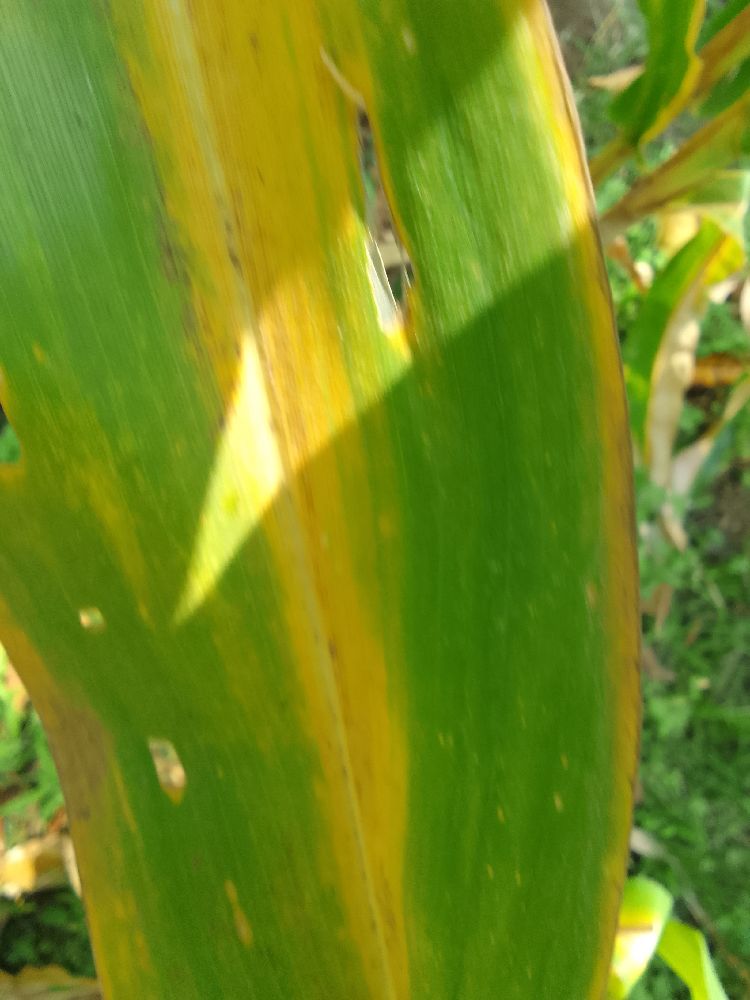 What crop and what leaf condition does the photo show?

maize, maize lethal necrosis
